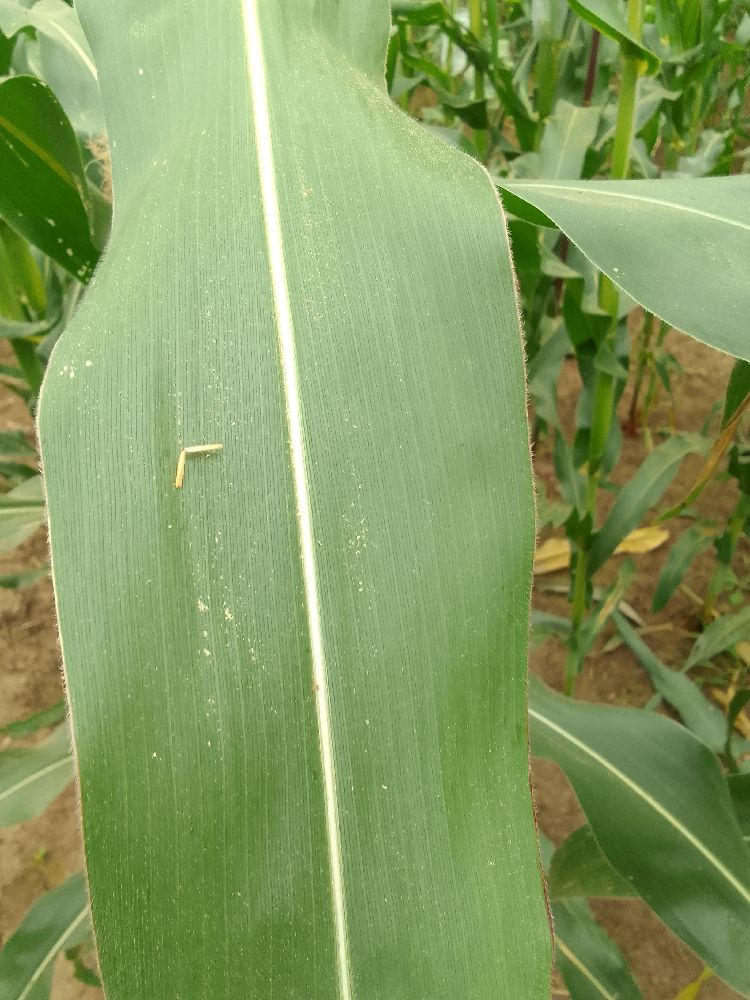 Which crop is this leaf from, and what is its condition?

maize, healthy
